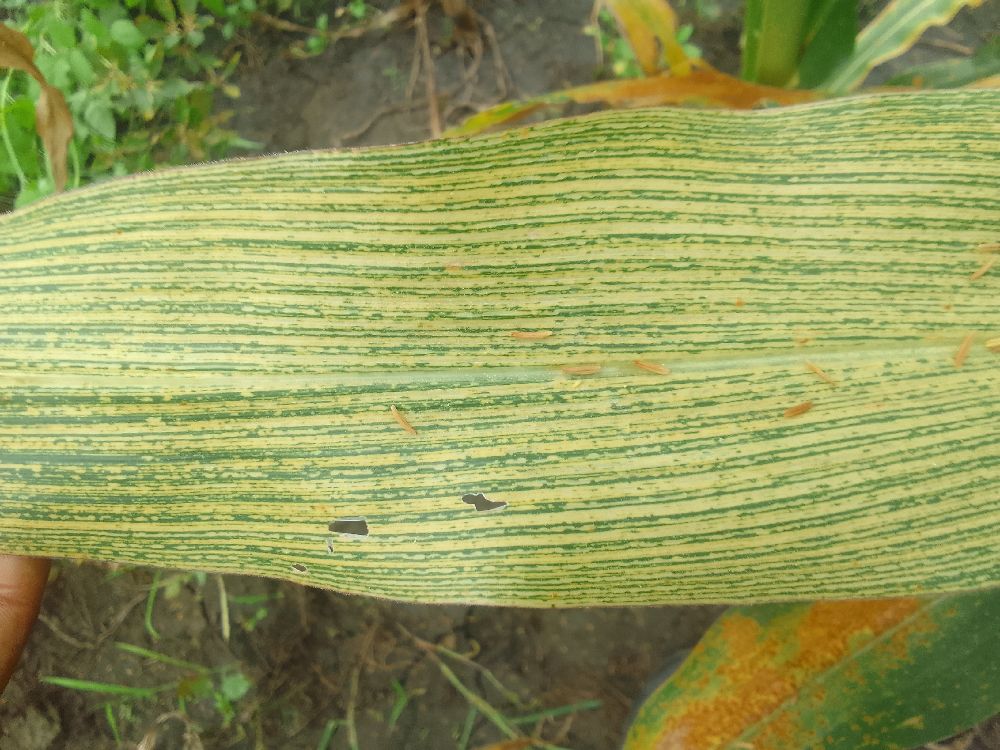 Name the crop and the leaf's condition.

maize, maize streak virus
